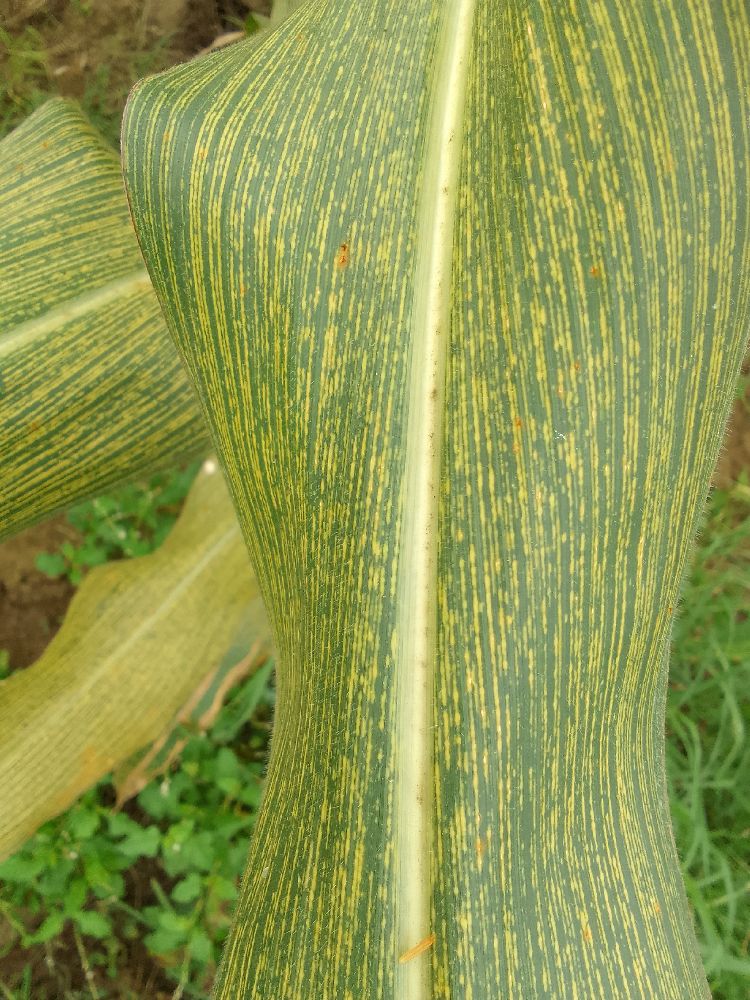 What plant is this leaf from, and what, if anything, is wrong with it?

maize, maize streak virus
